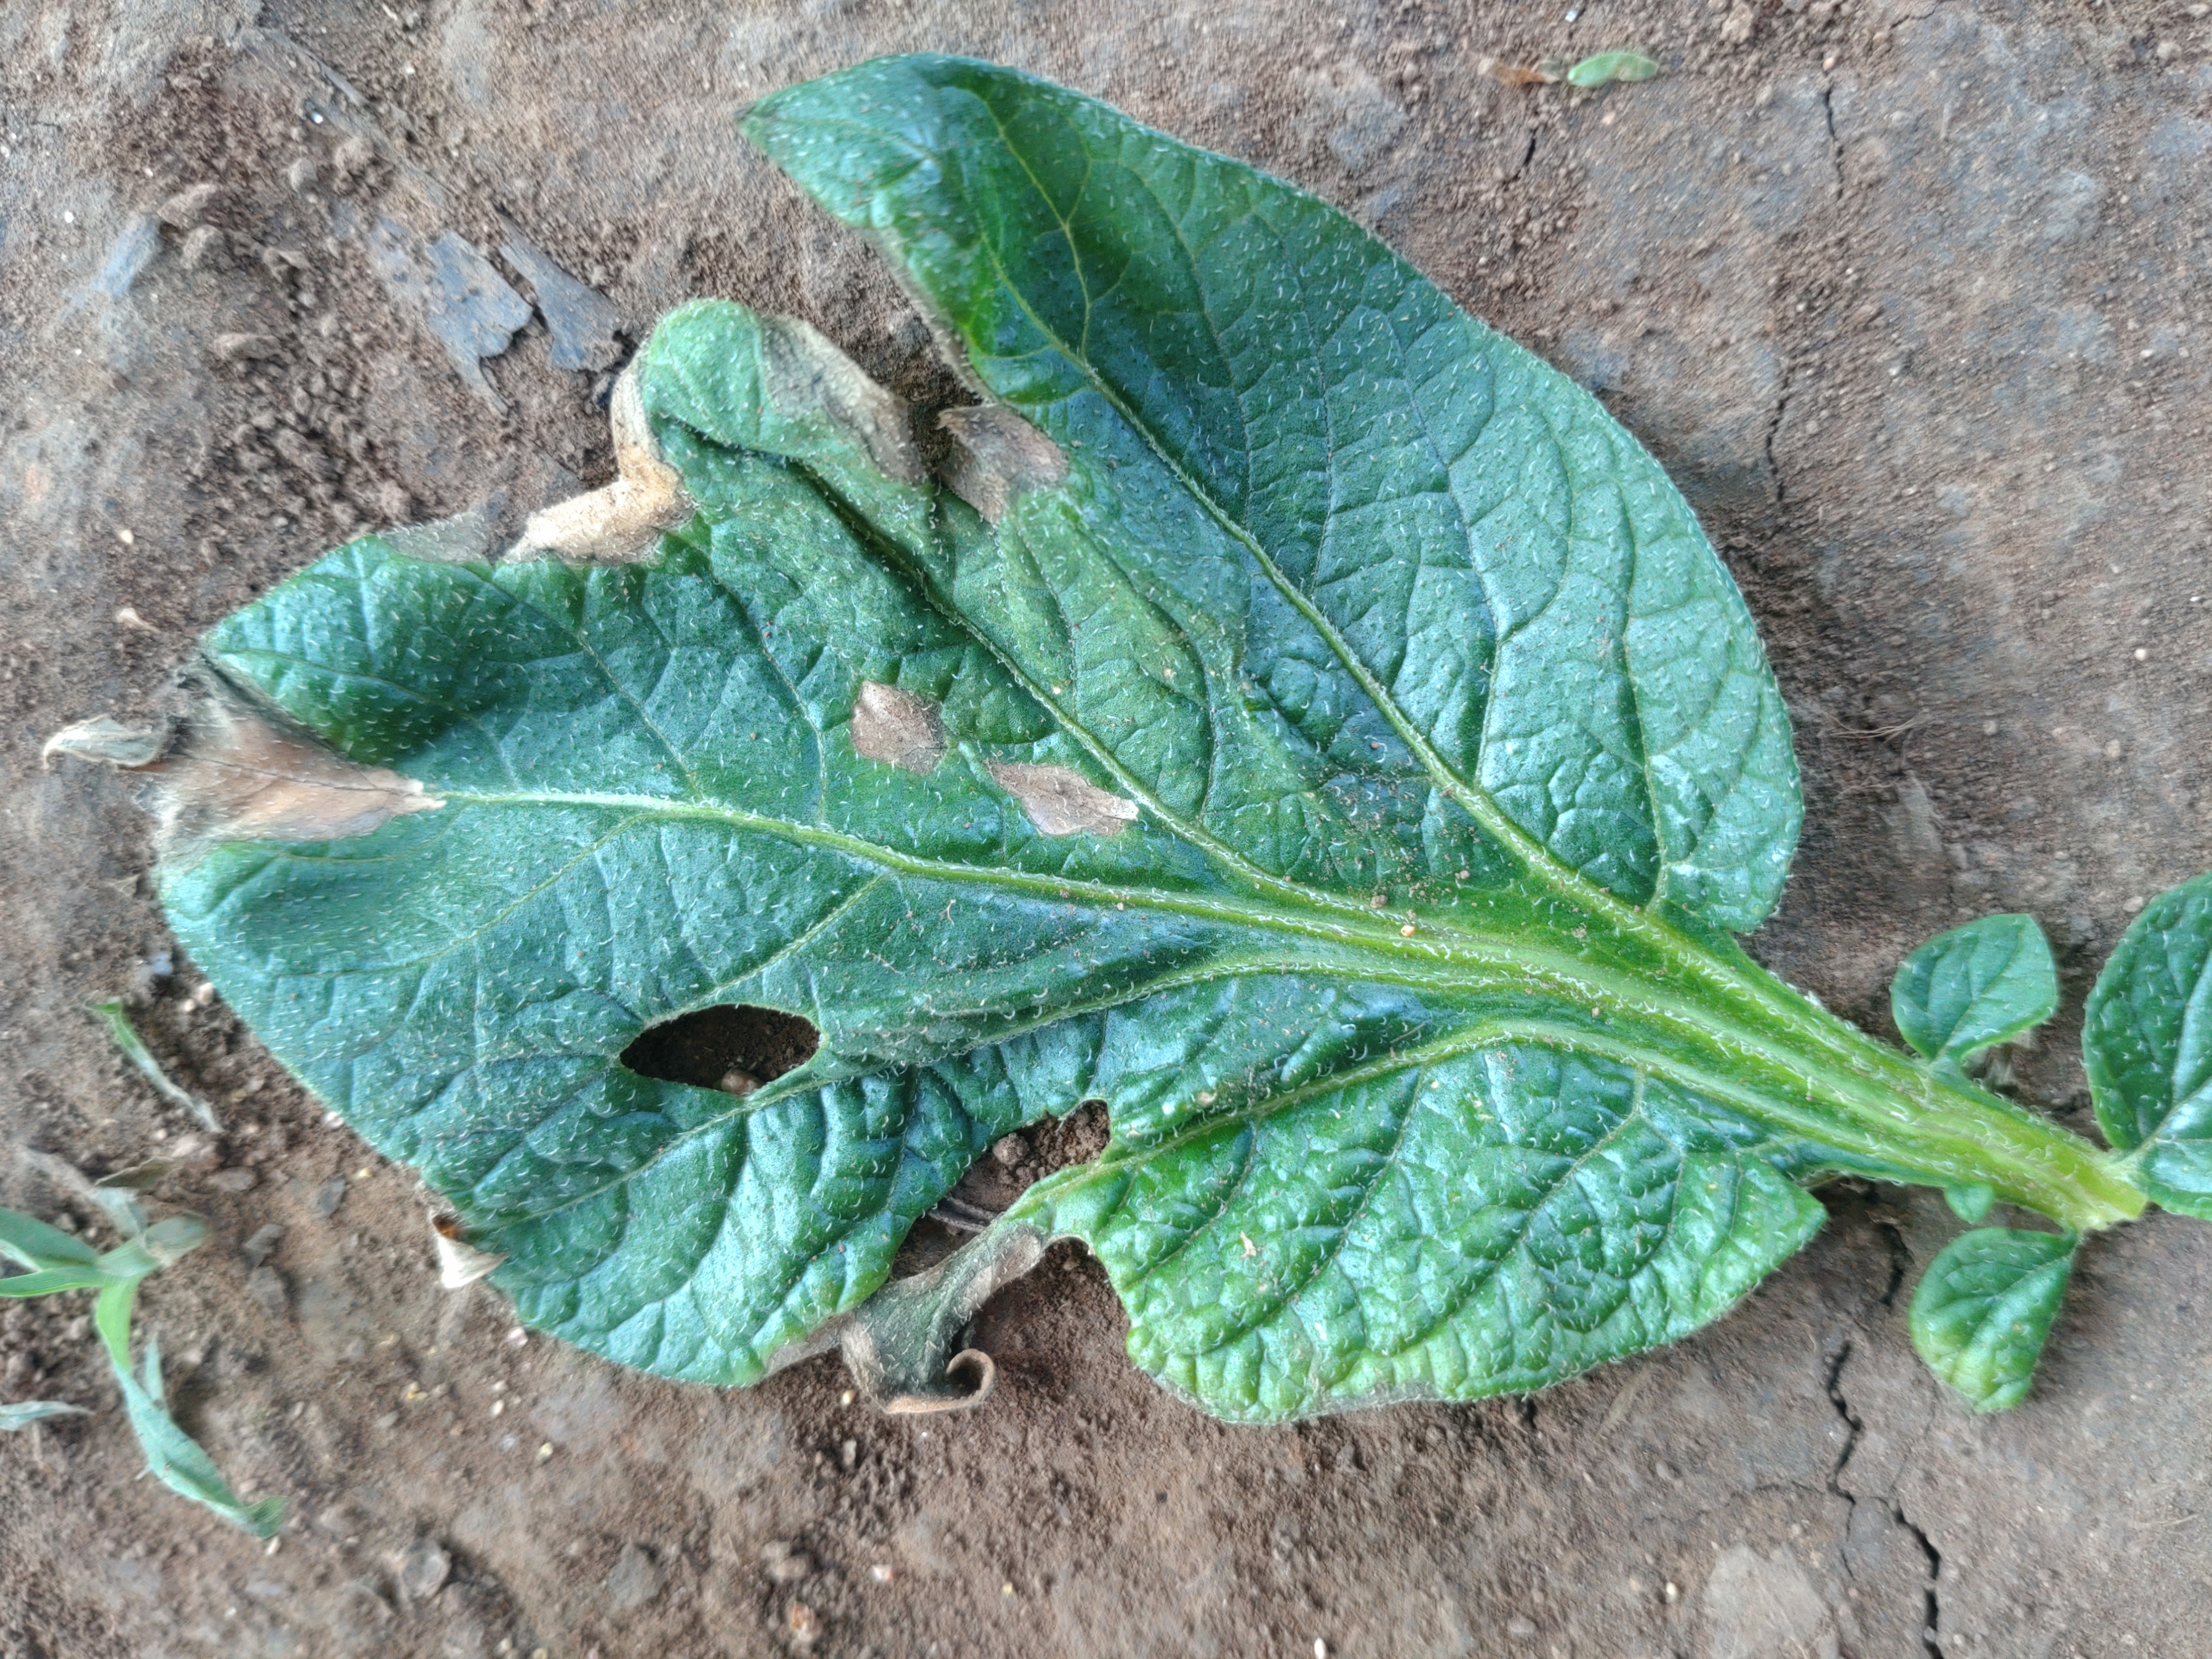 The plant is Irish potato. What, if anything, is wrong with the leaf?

early blight
